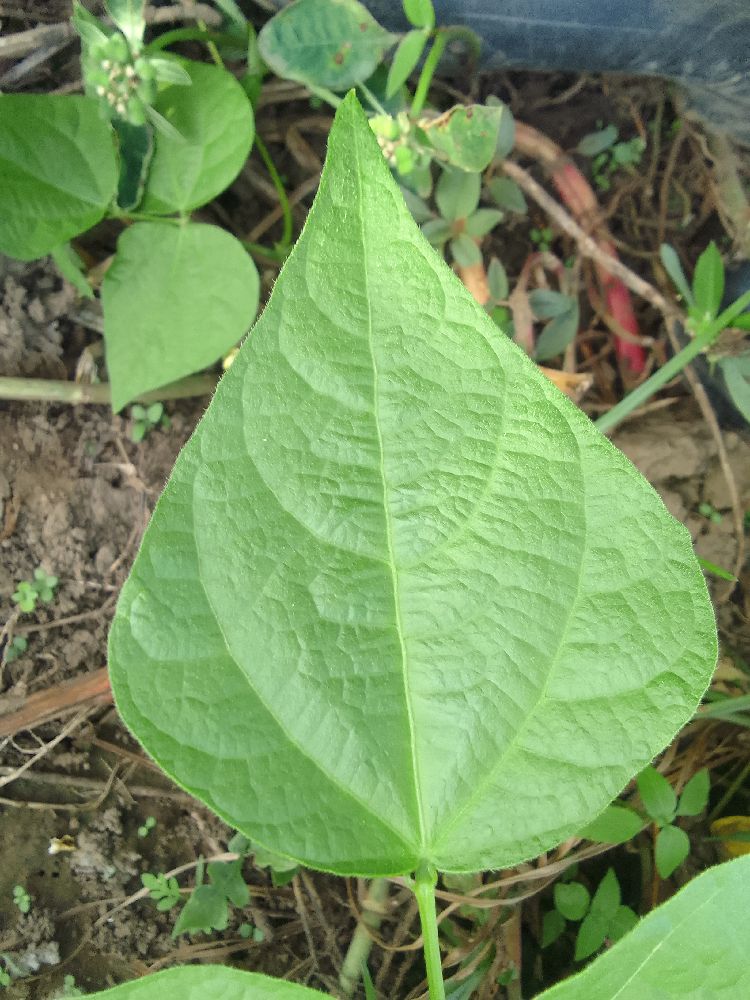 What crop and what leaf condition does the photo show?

common bean, healthy
